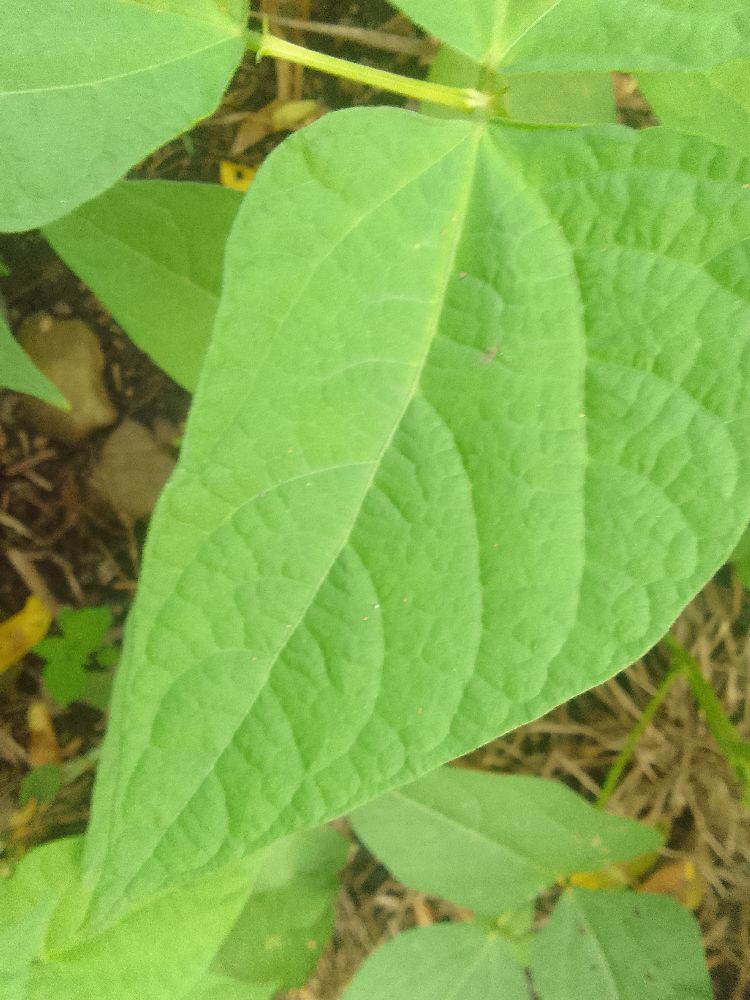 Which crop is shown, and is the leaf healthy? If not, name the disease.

common bean, healthy
